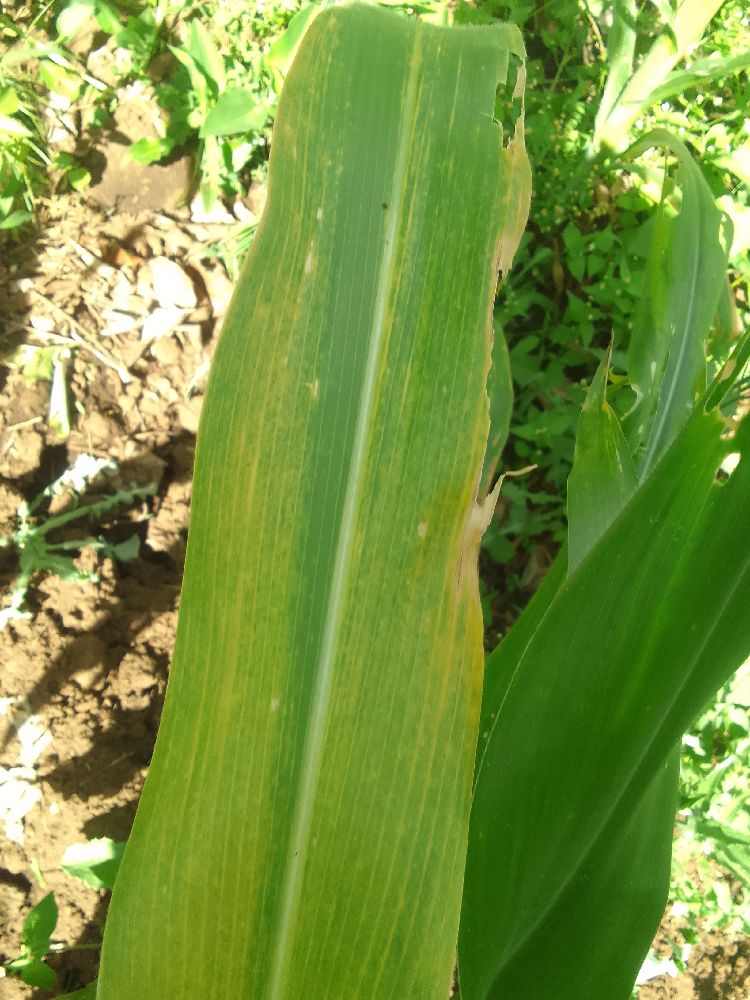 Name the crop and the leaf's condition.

maize, maize lethal necrosis
